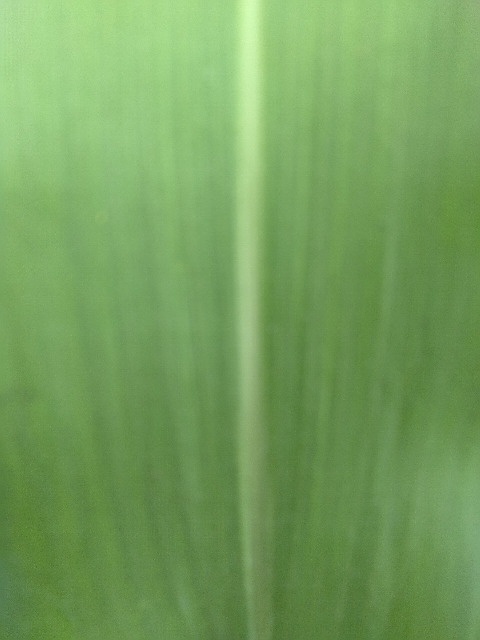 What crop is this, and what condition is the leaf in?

maize, healthy
